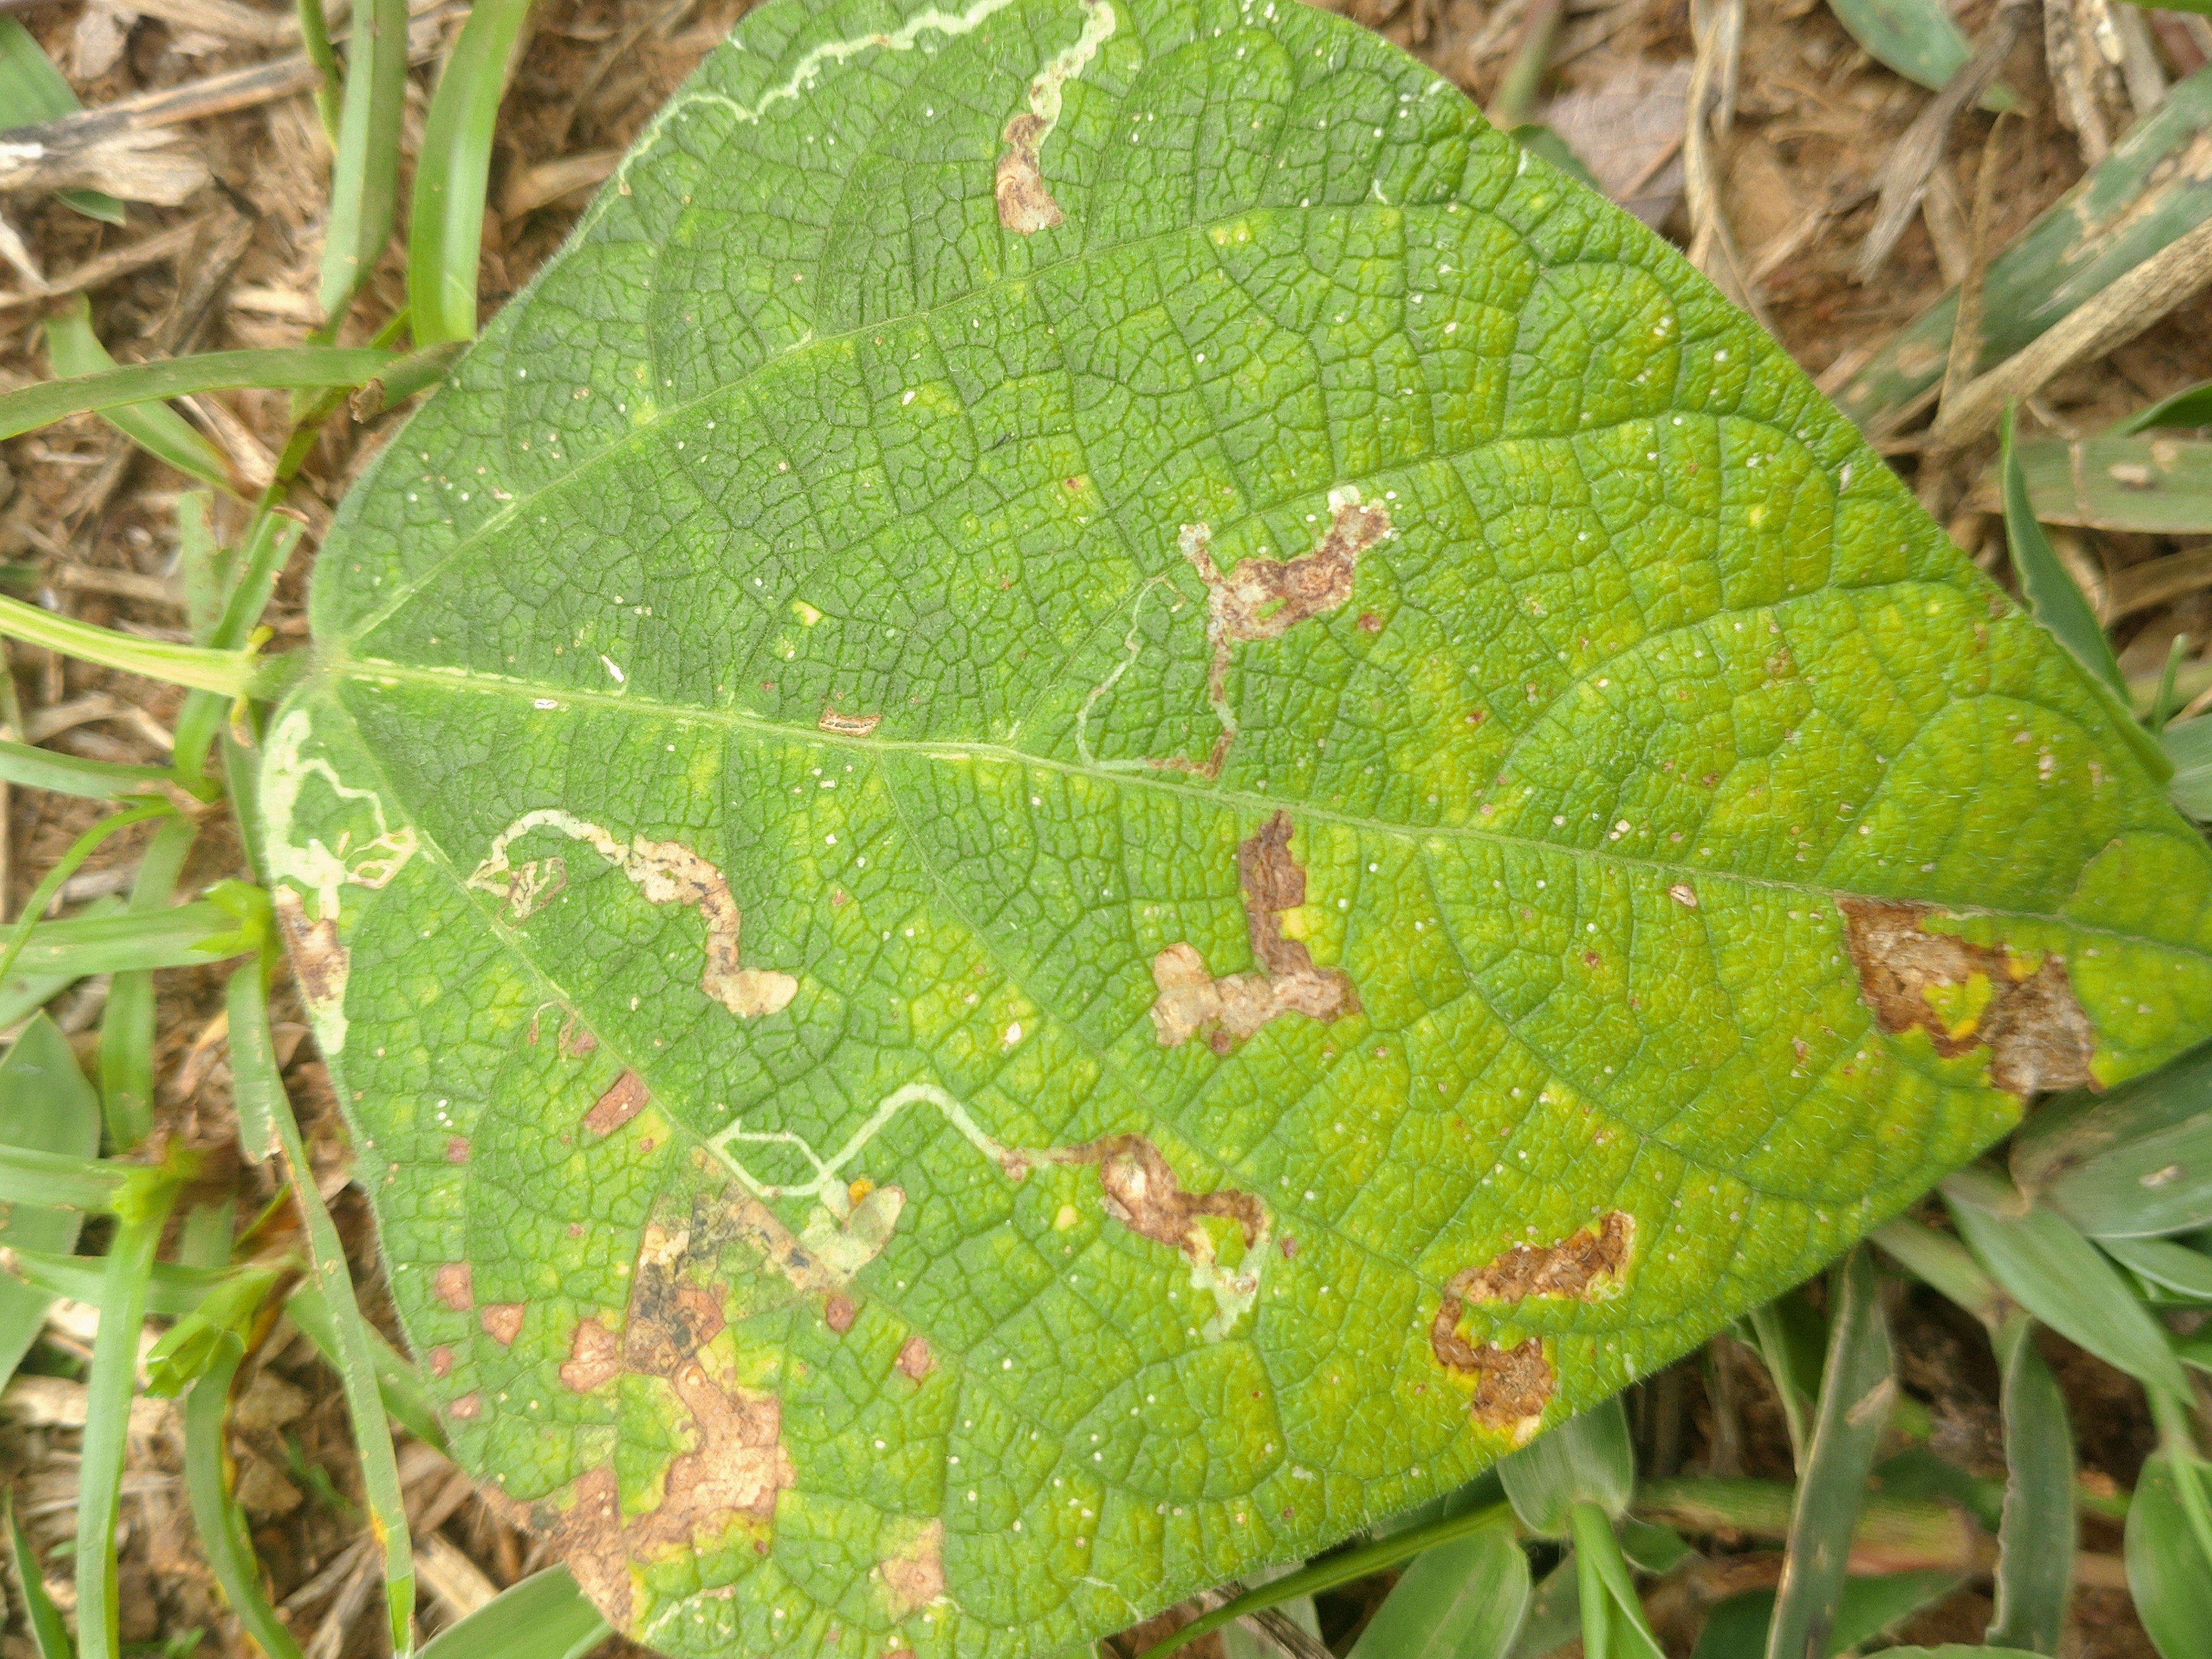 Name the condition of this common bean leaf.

rust
